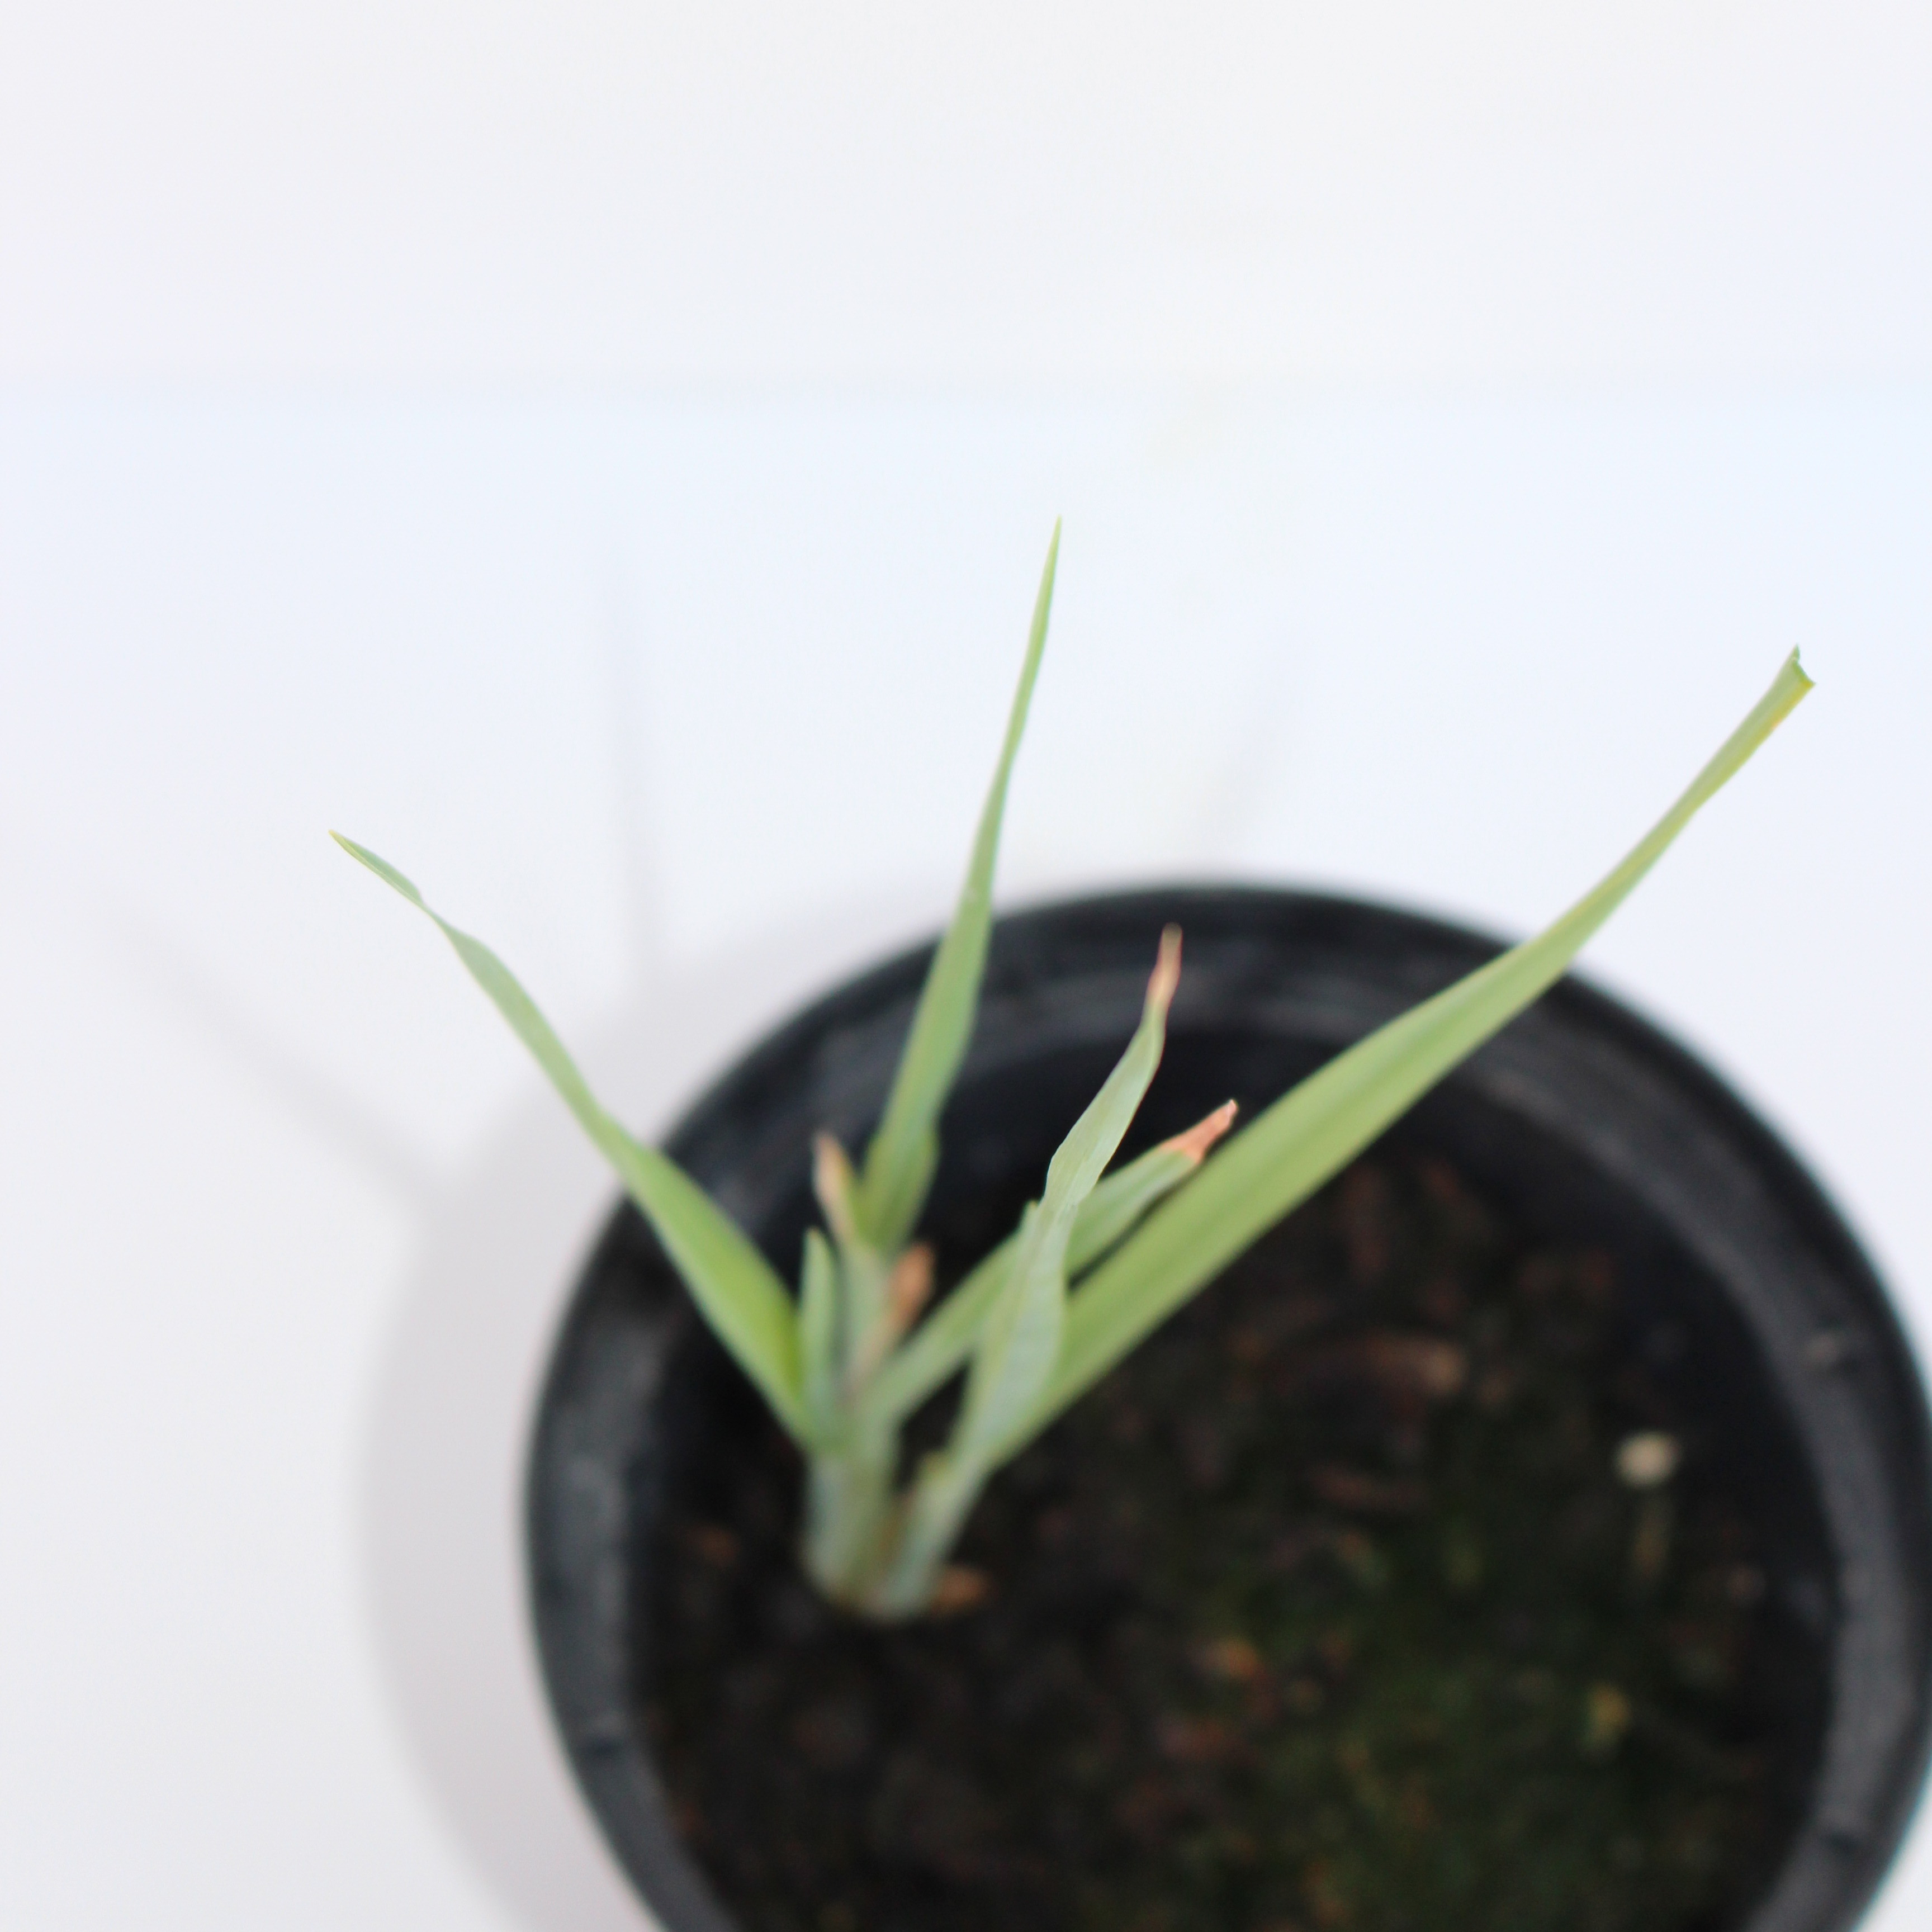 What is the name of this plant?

Avena sterilis
